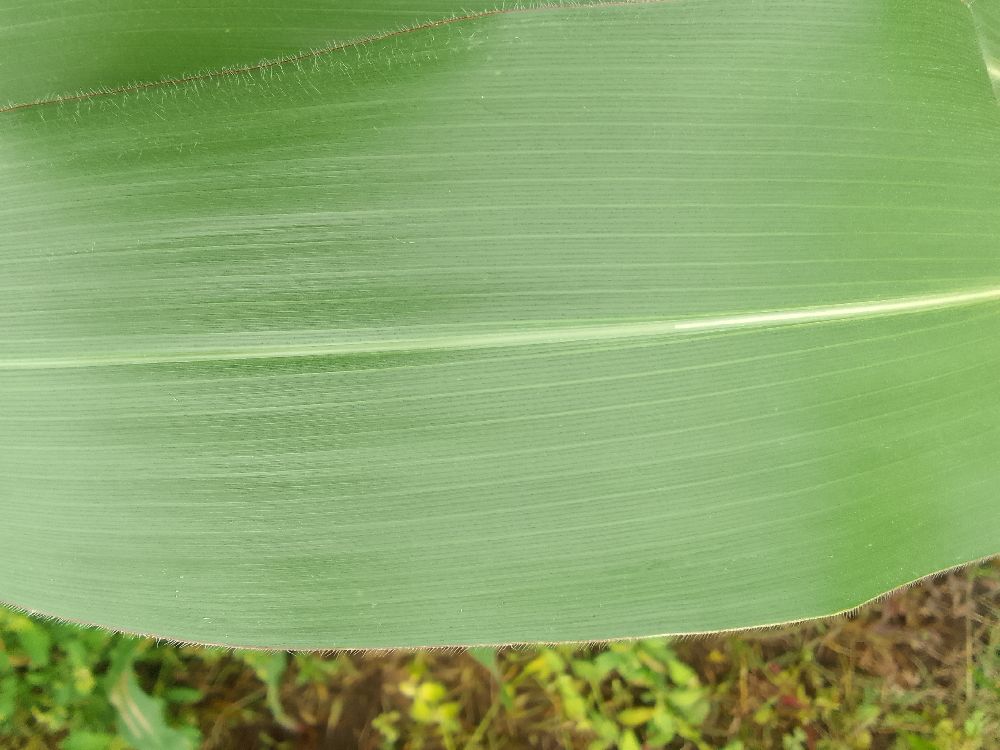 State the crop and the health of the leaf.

maize, healthy
